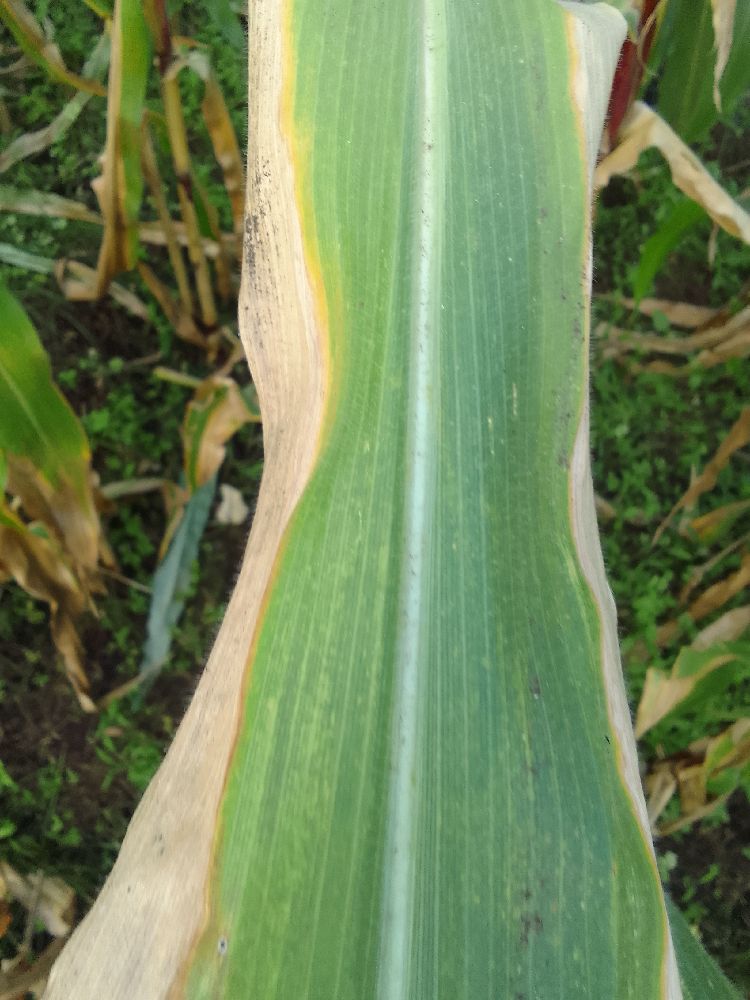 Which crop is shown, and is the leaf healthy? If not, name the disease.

maize, maize lethal necrosis
